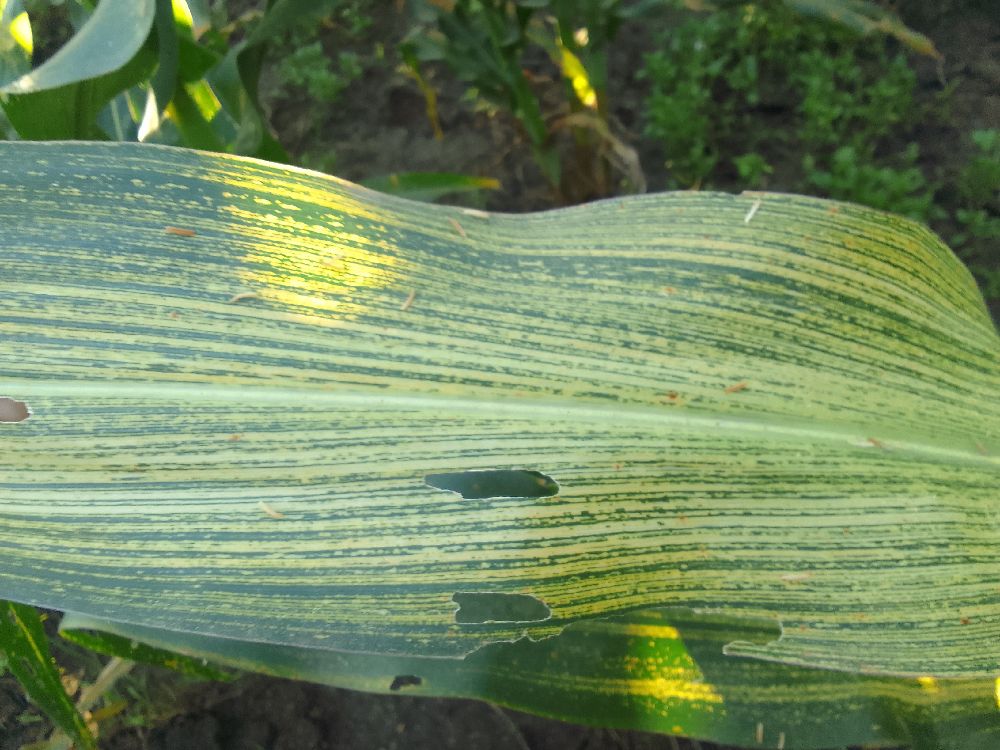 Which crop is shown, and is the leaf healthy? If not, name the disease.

maize, maize streak virus
